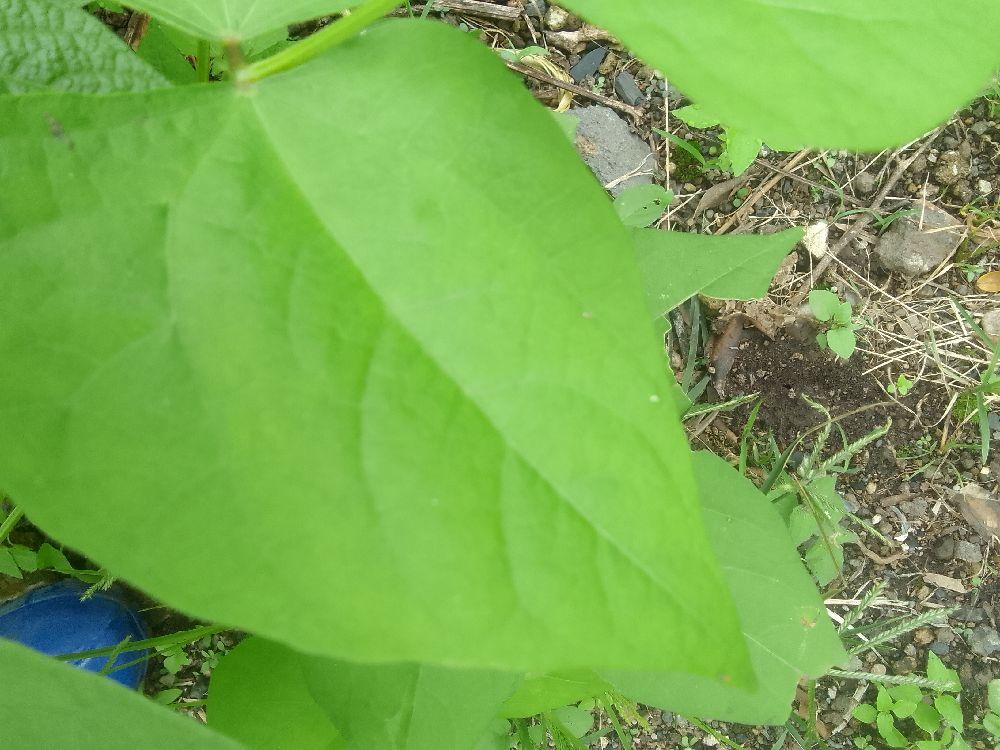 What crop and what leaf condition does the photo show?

common bean, healthy
